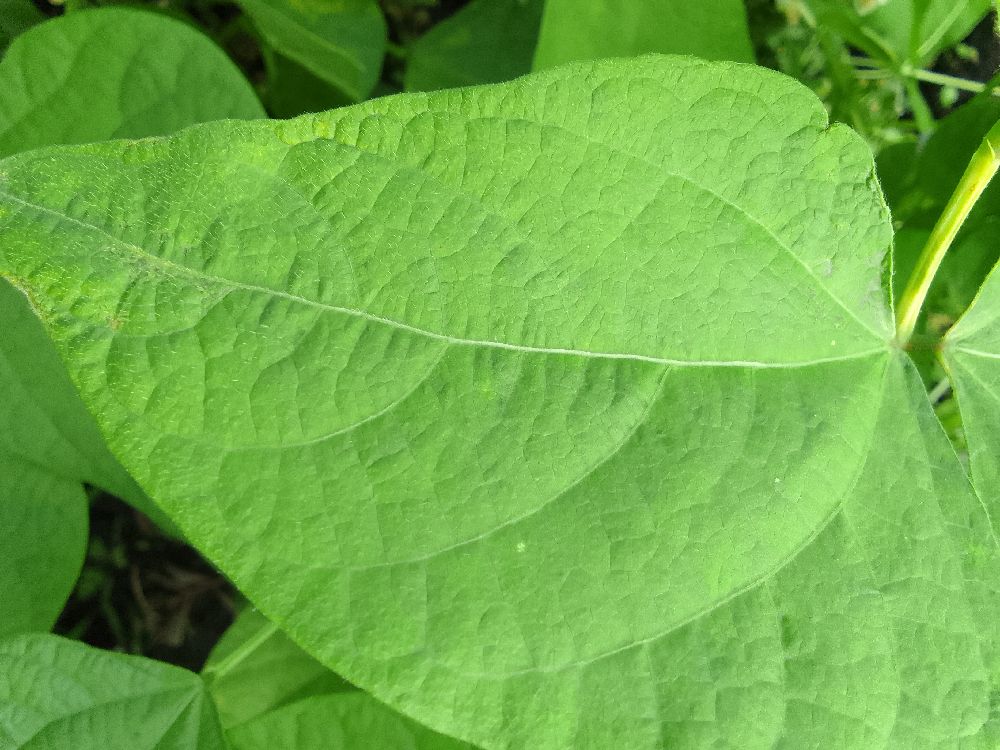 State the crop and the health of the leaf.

common bean, healthy
